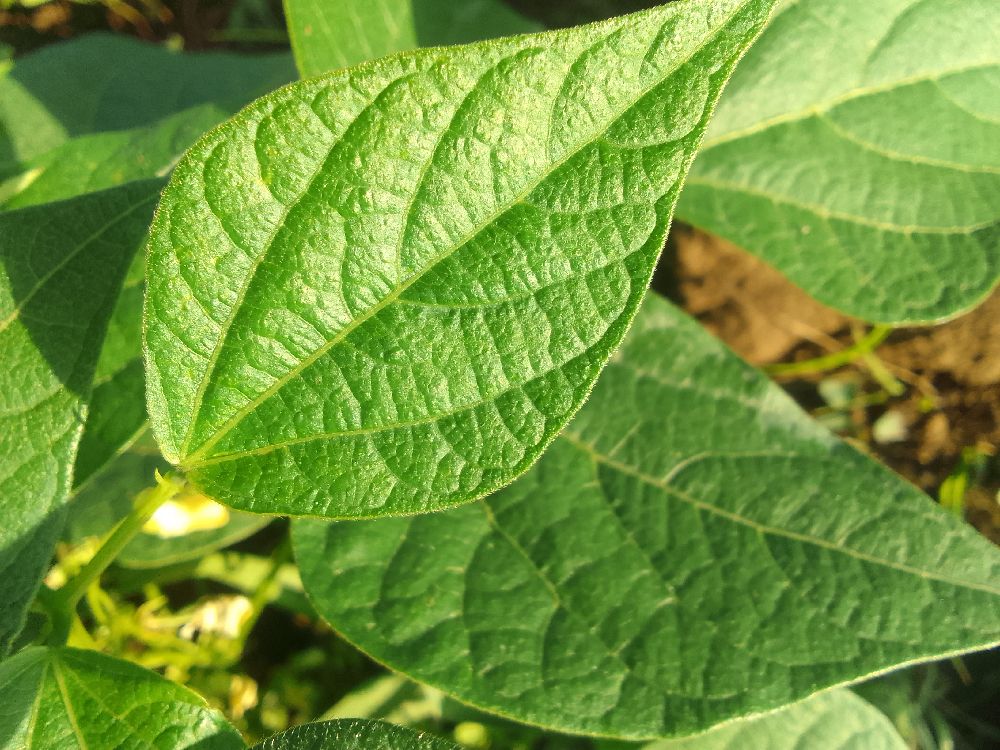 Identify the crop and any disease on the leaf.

common bean, healthy
